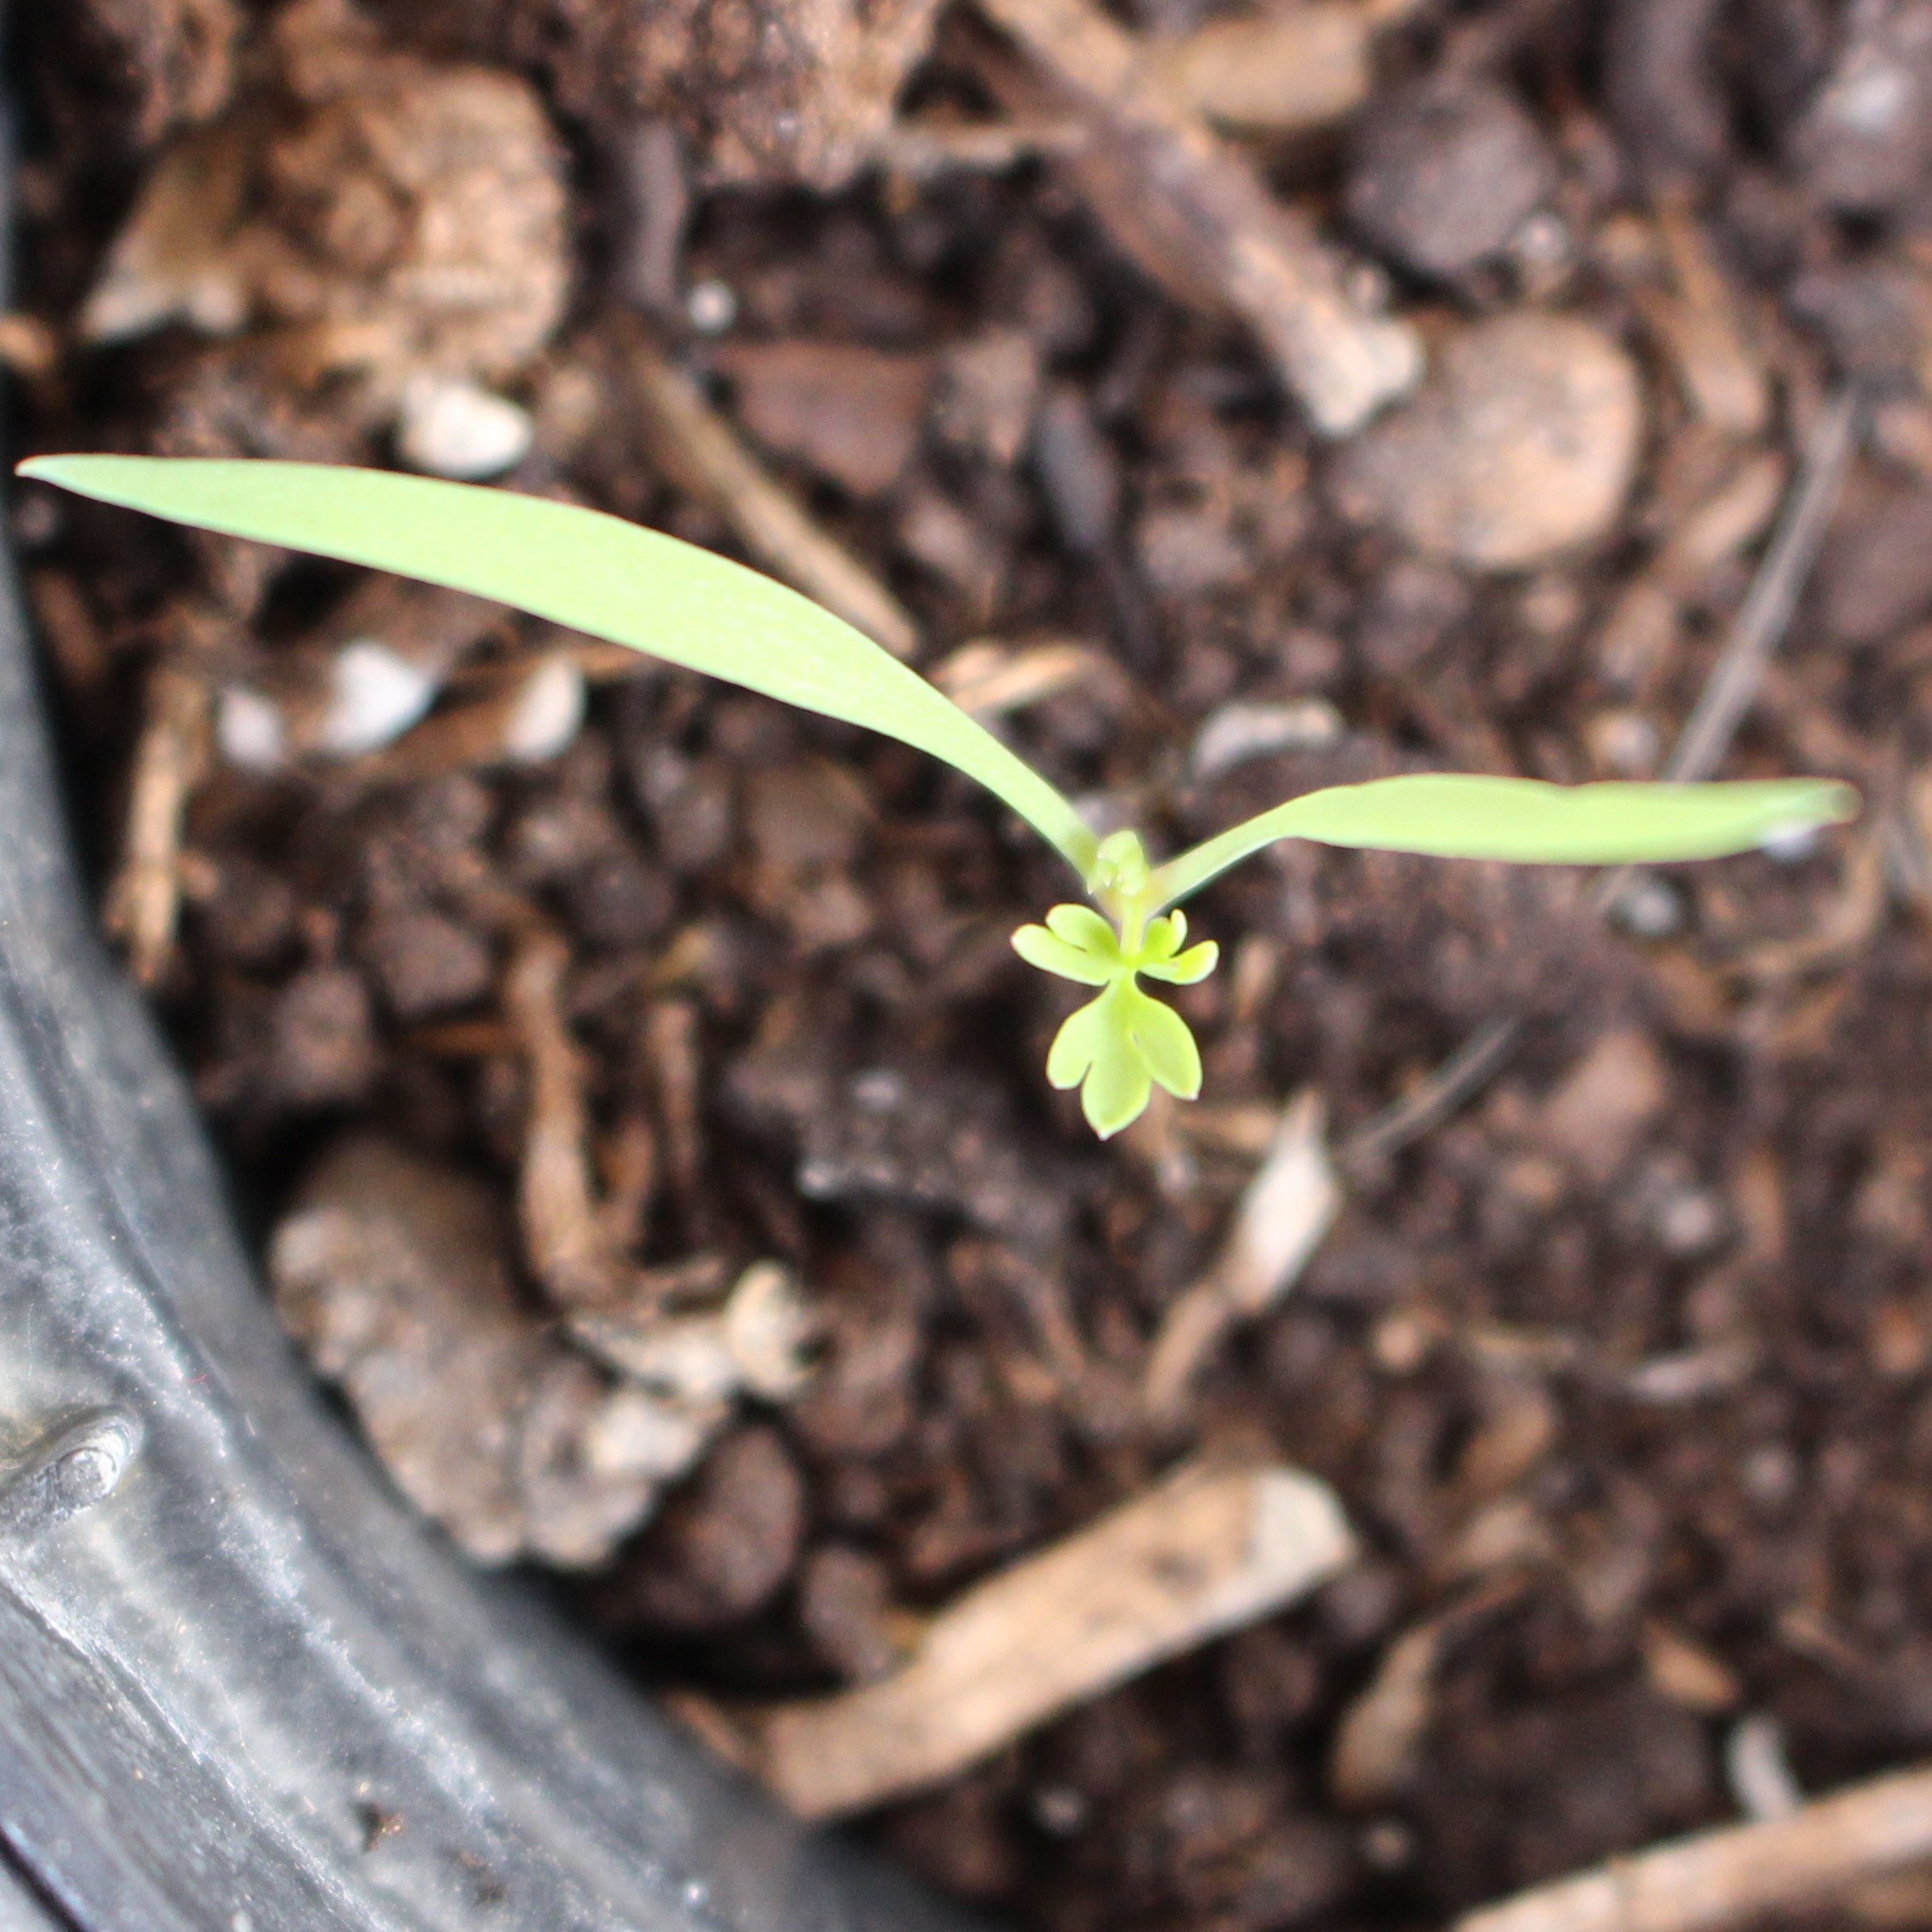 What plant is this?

Fumaria officinalis
